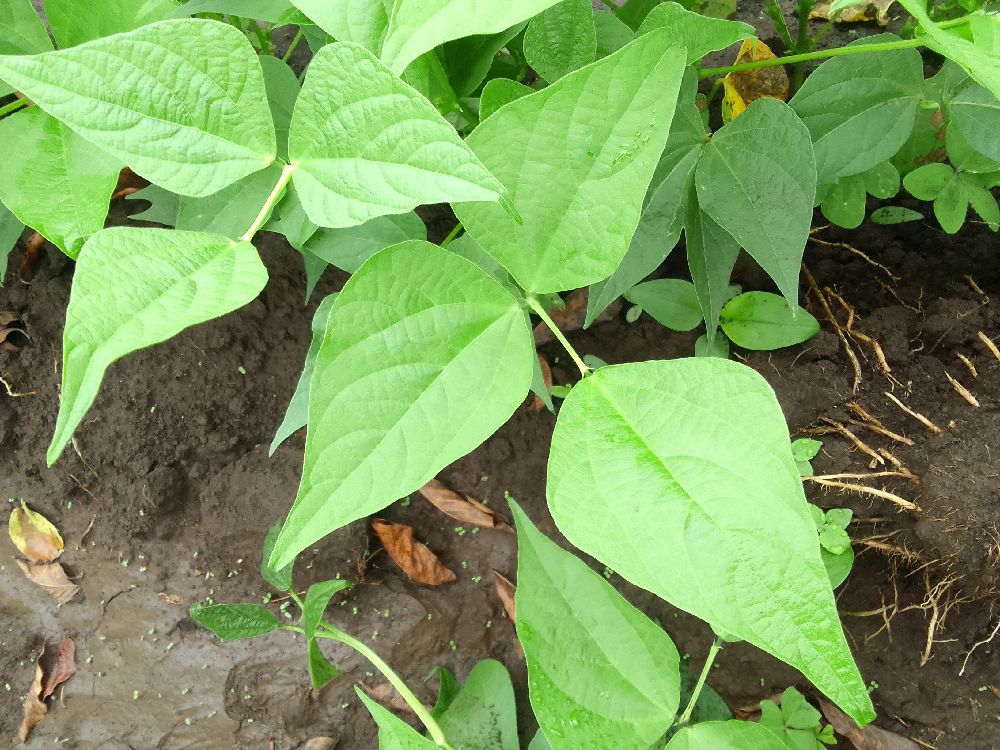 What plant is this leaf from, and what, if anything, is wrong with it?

common bean, healthy
